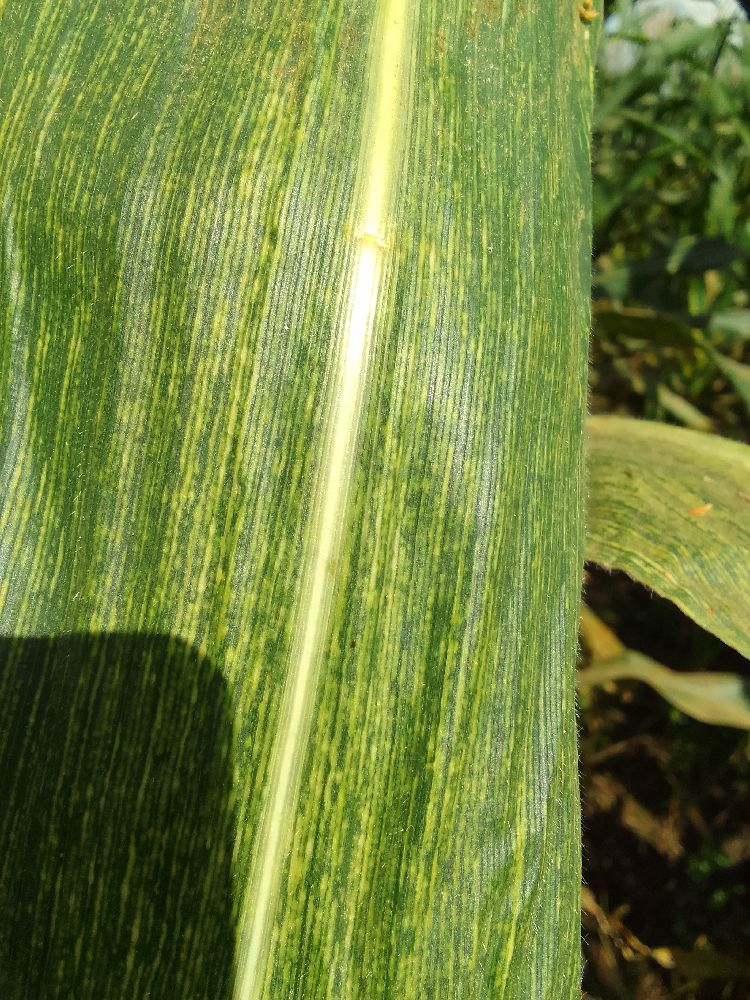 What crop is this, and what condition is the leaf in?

maize, maize streak virus
